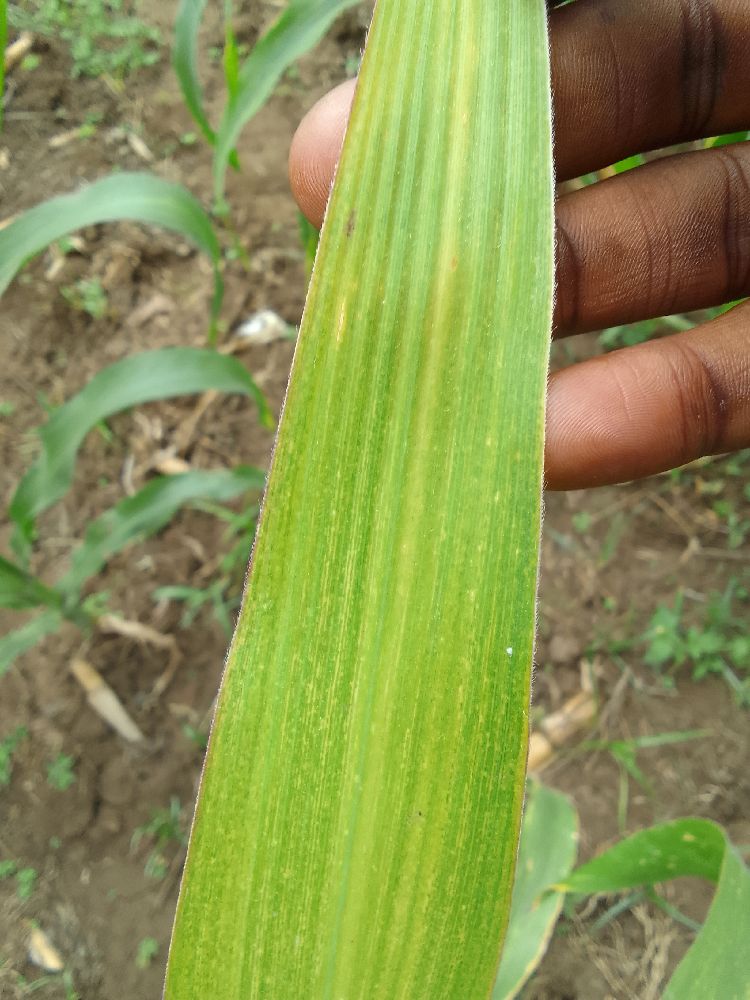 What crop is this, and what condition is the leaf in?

maize, maize lethal necrosis
